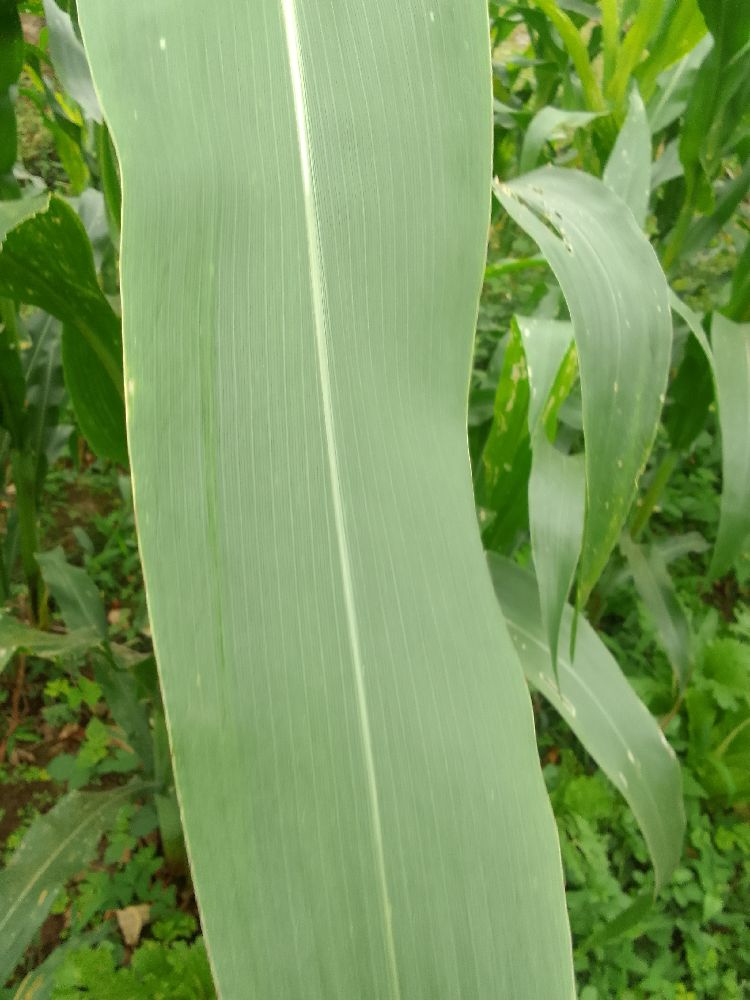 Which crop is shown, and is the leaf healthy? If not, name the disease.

maize, healthy
